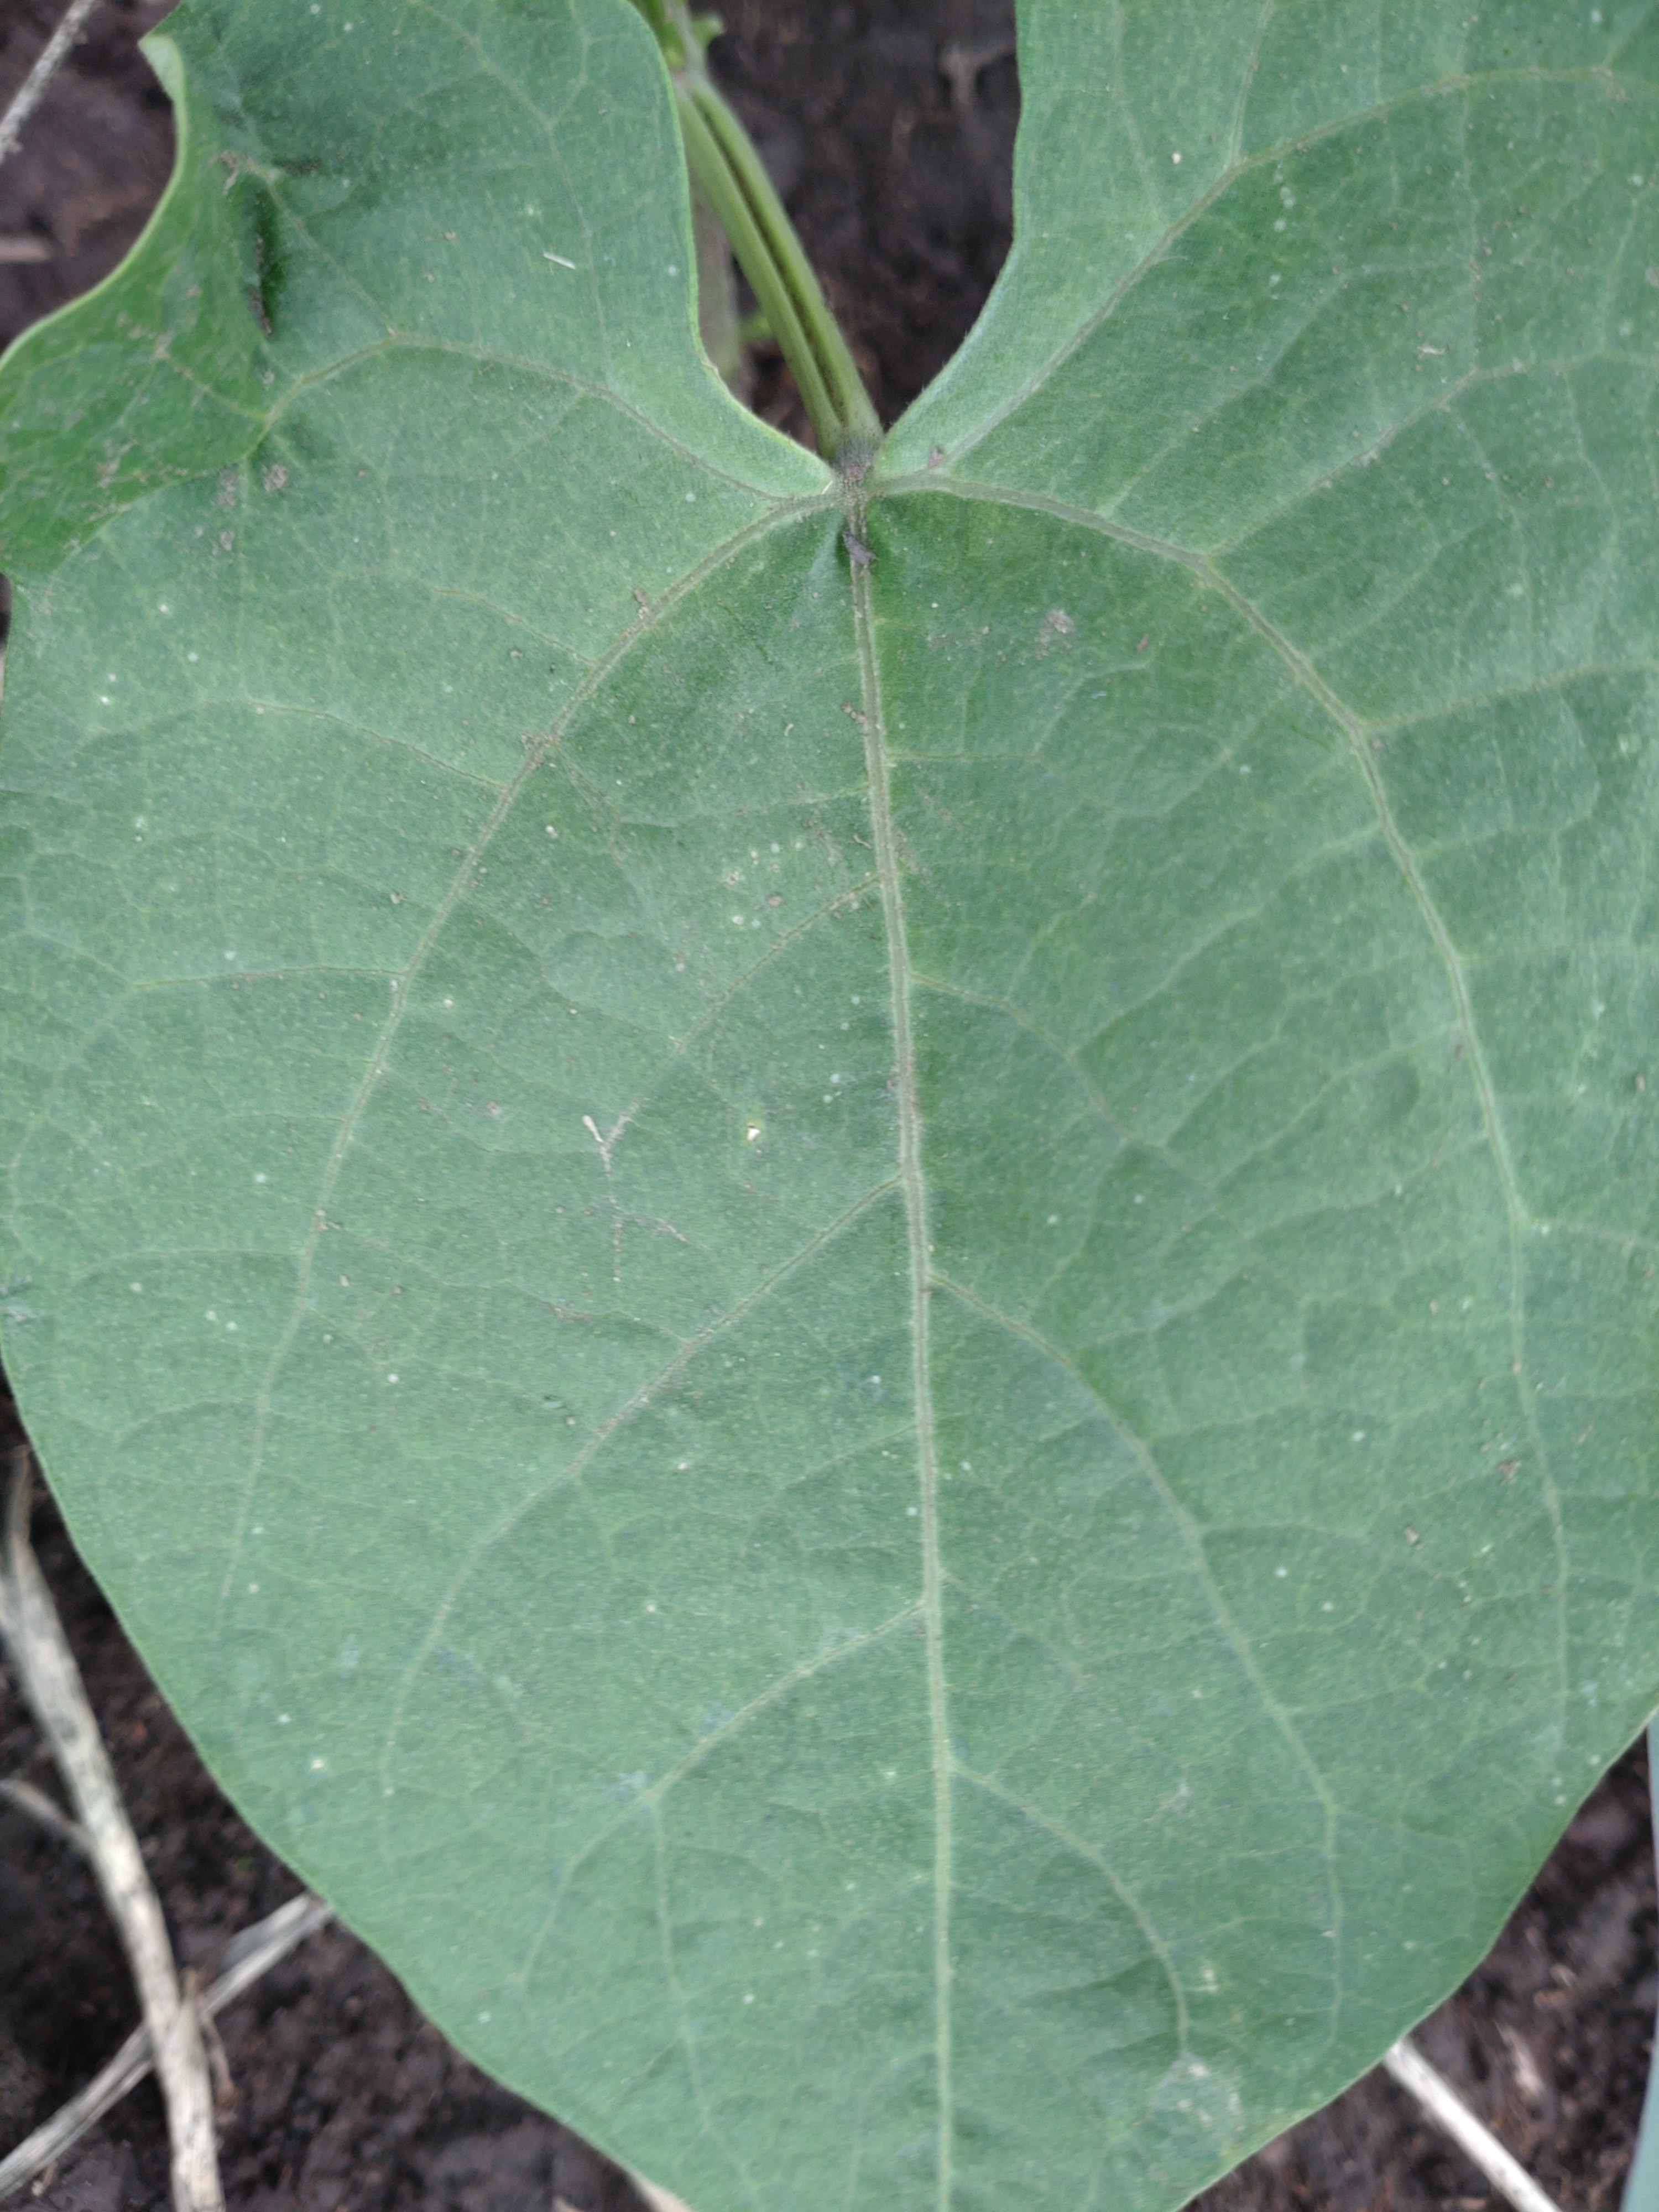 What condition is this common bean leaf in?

healthy
